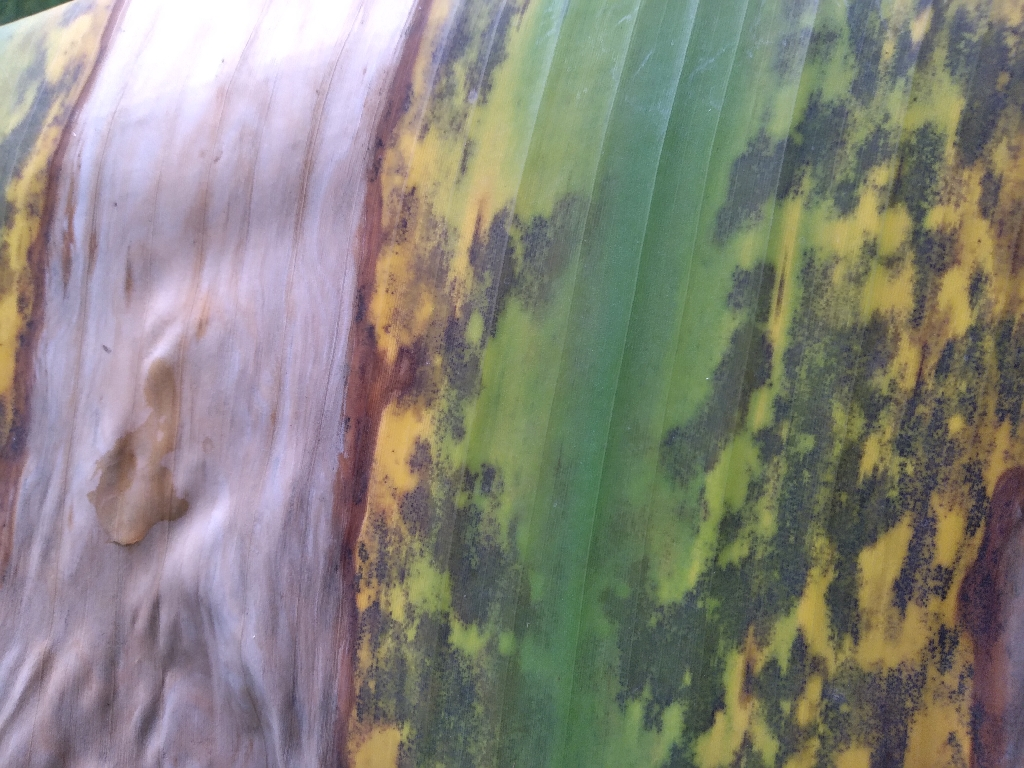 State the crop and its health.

banana, black sigatoka
